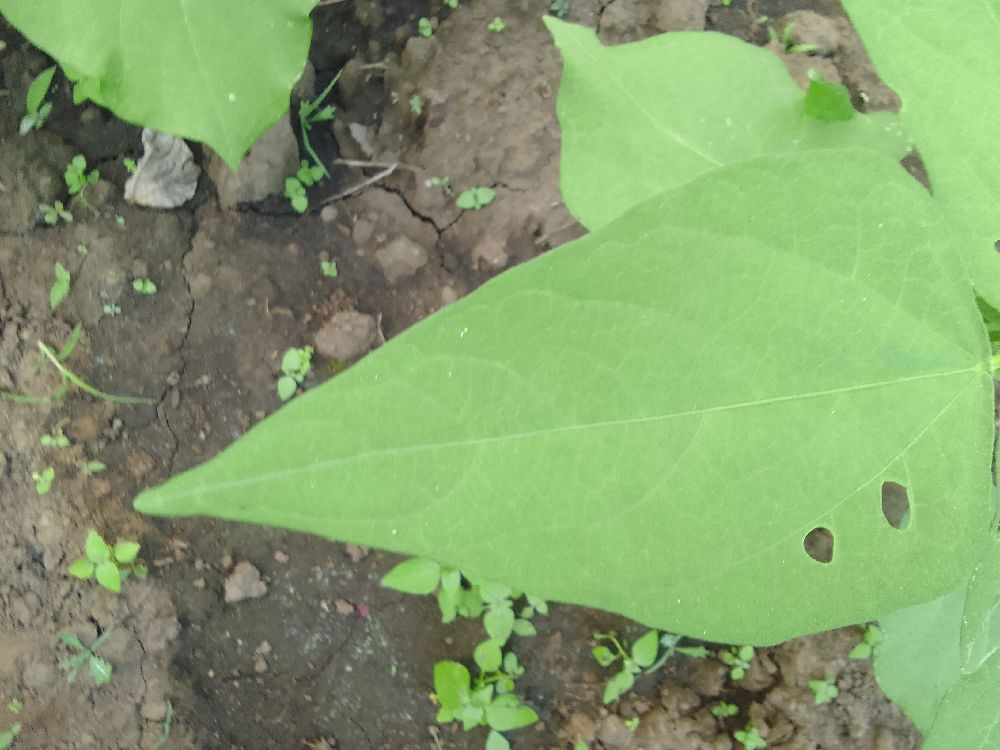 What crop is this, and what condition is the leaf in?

common bean, healthy
